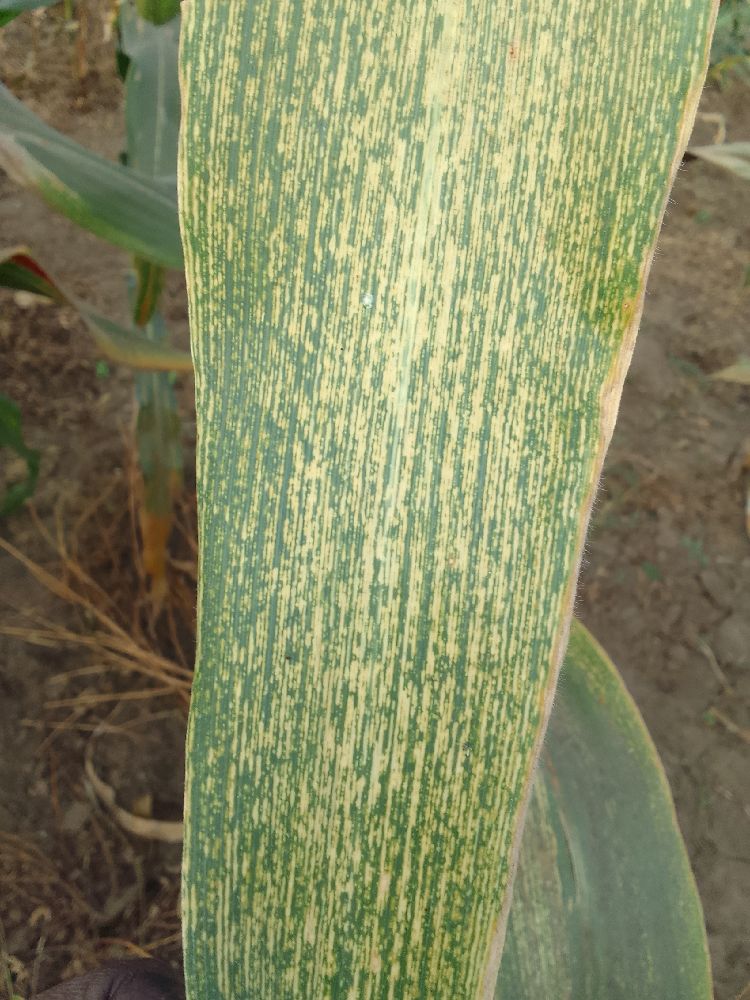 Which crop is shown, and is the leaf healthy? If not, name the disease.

maize, maize streak virus
